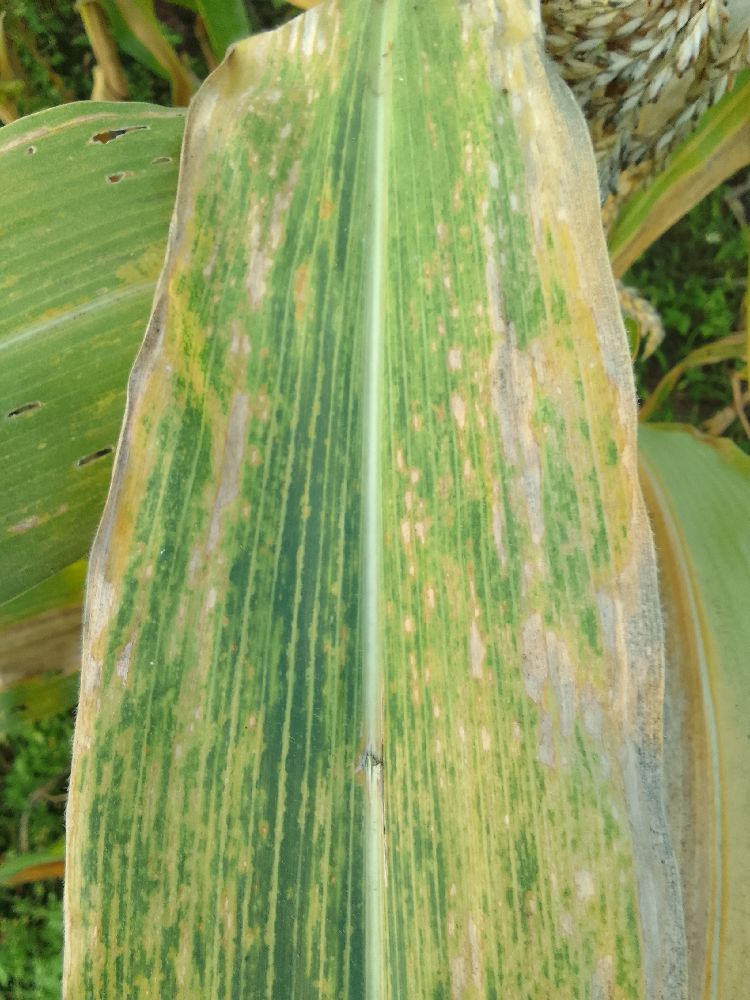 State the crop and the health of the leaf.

maize, maize lethal necrosis
